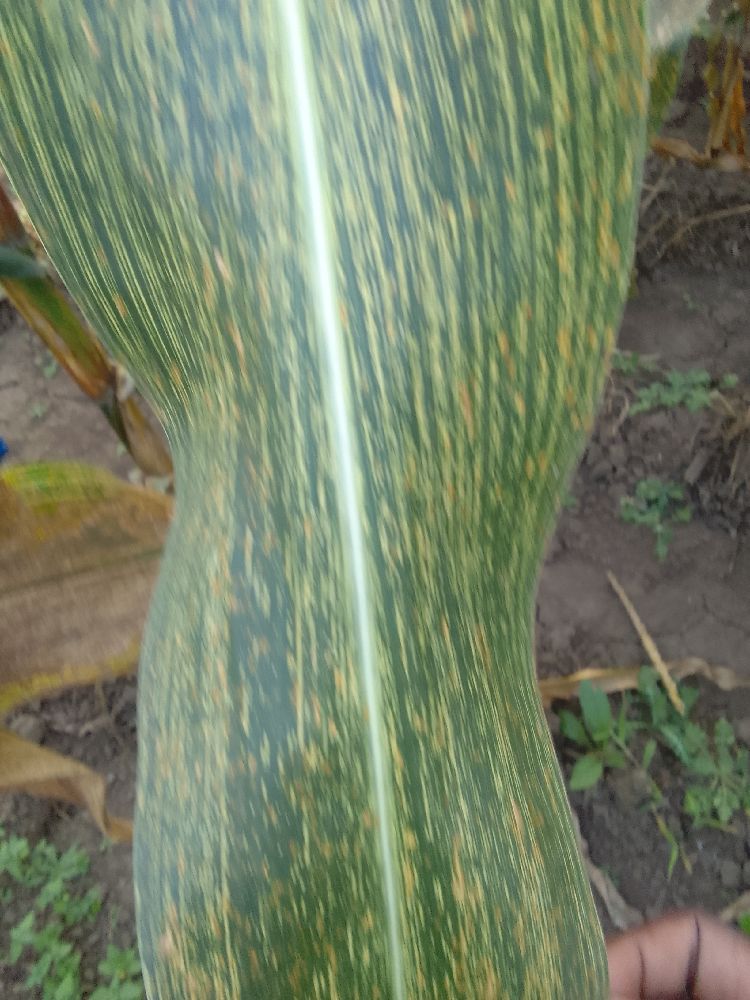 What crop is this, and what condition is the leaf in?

maize, maize streak virus
